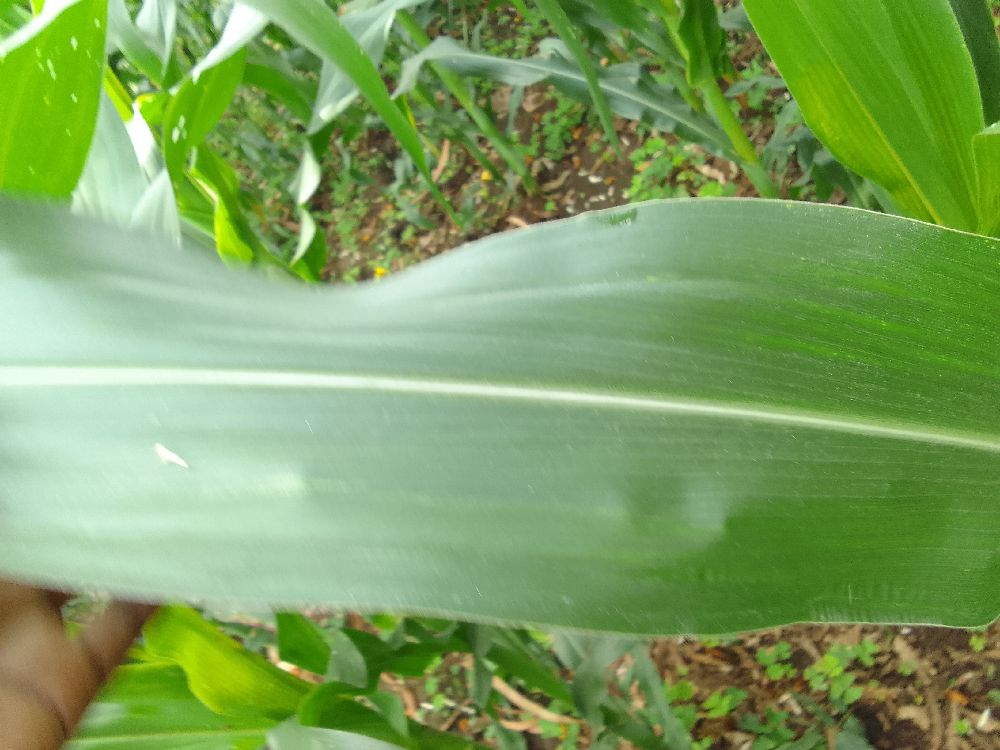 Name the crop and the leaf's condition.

maize, healthy
